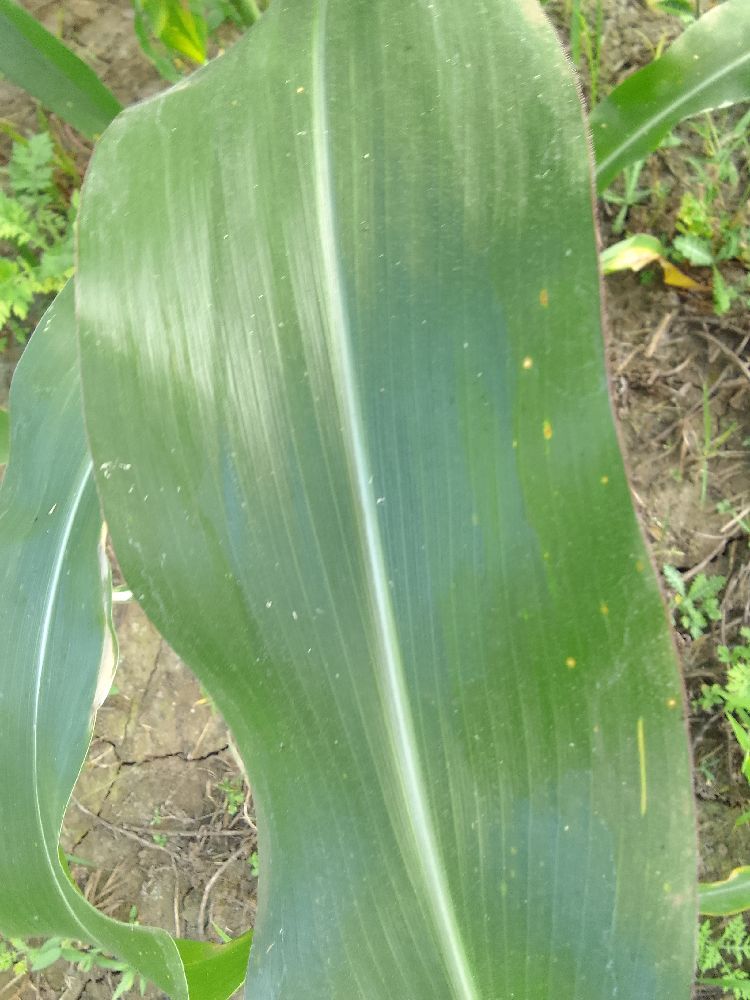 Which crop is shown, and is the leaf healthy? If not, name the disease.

maize, healthy
